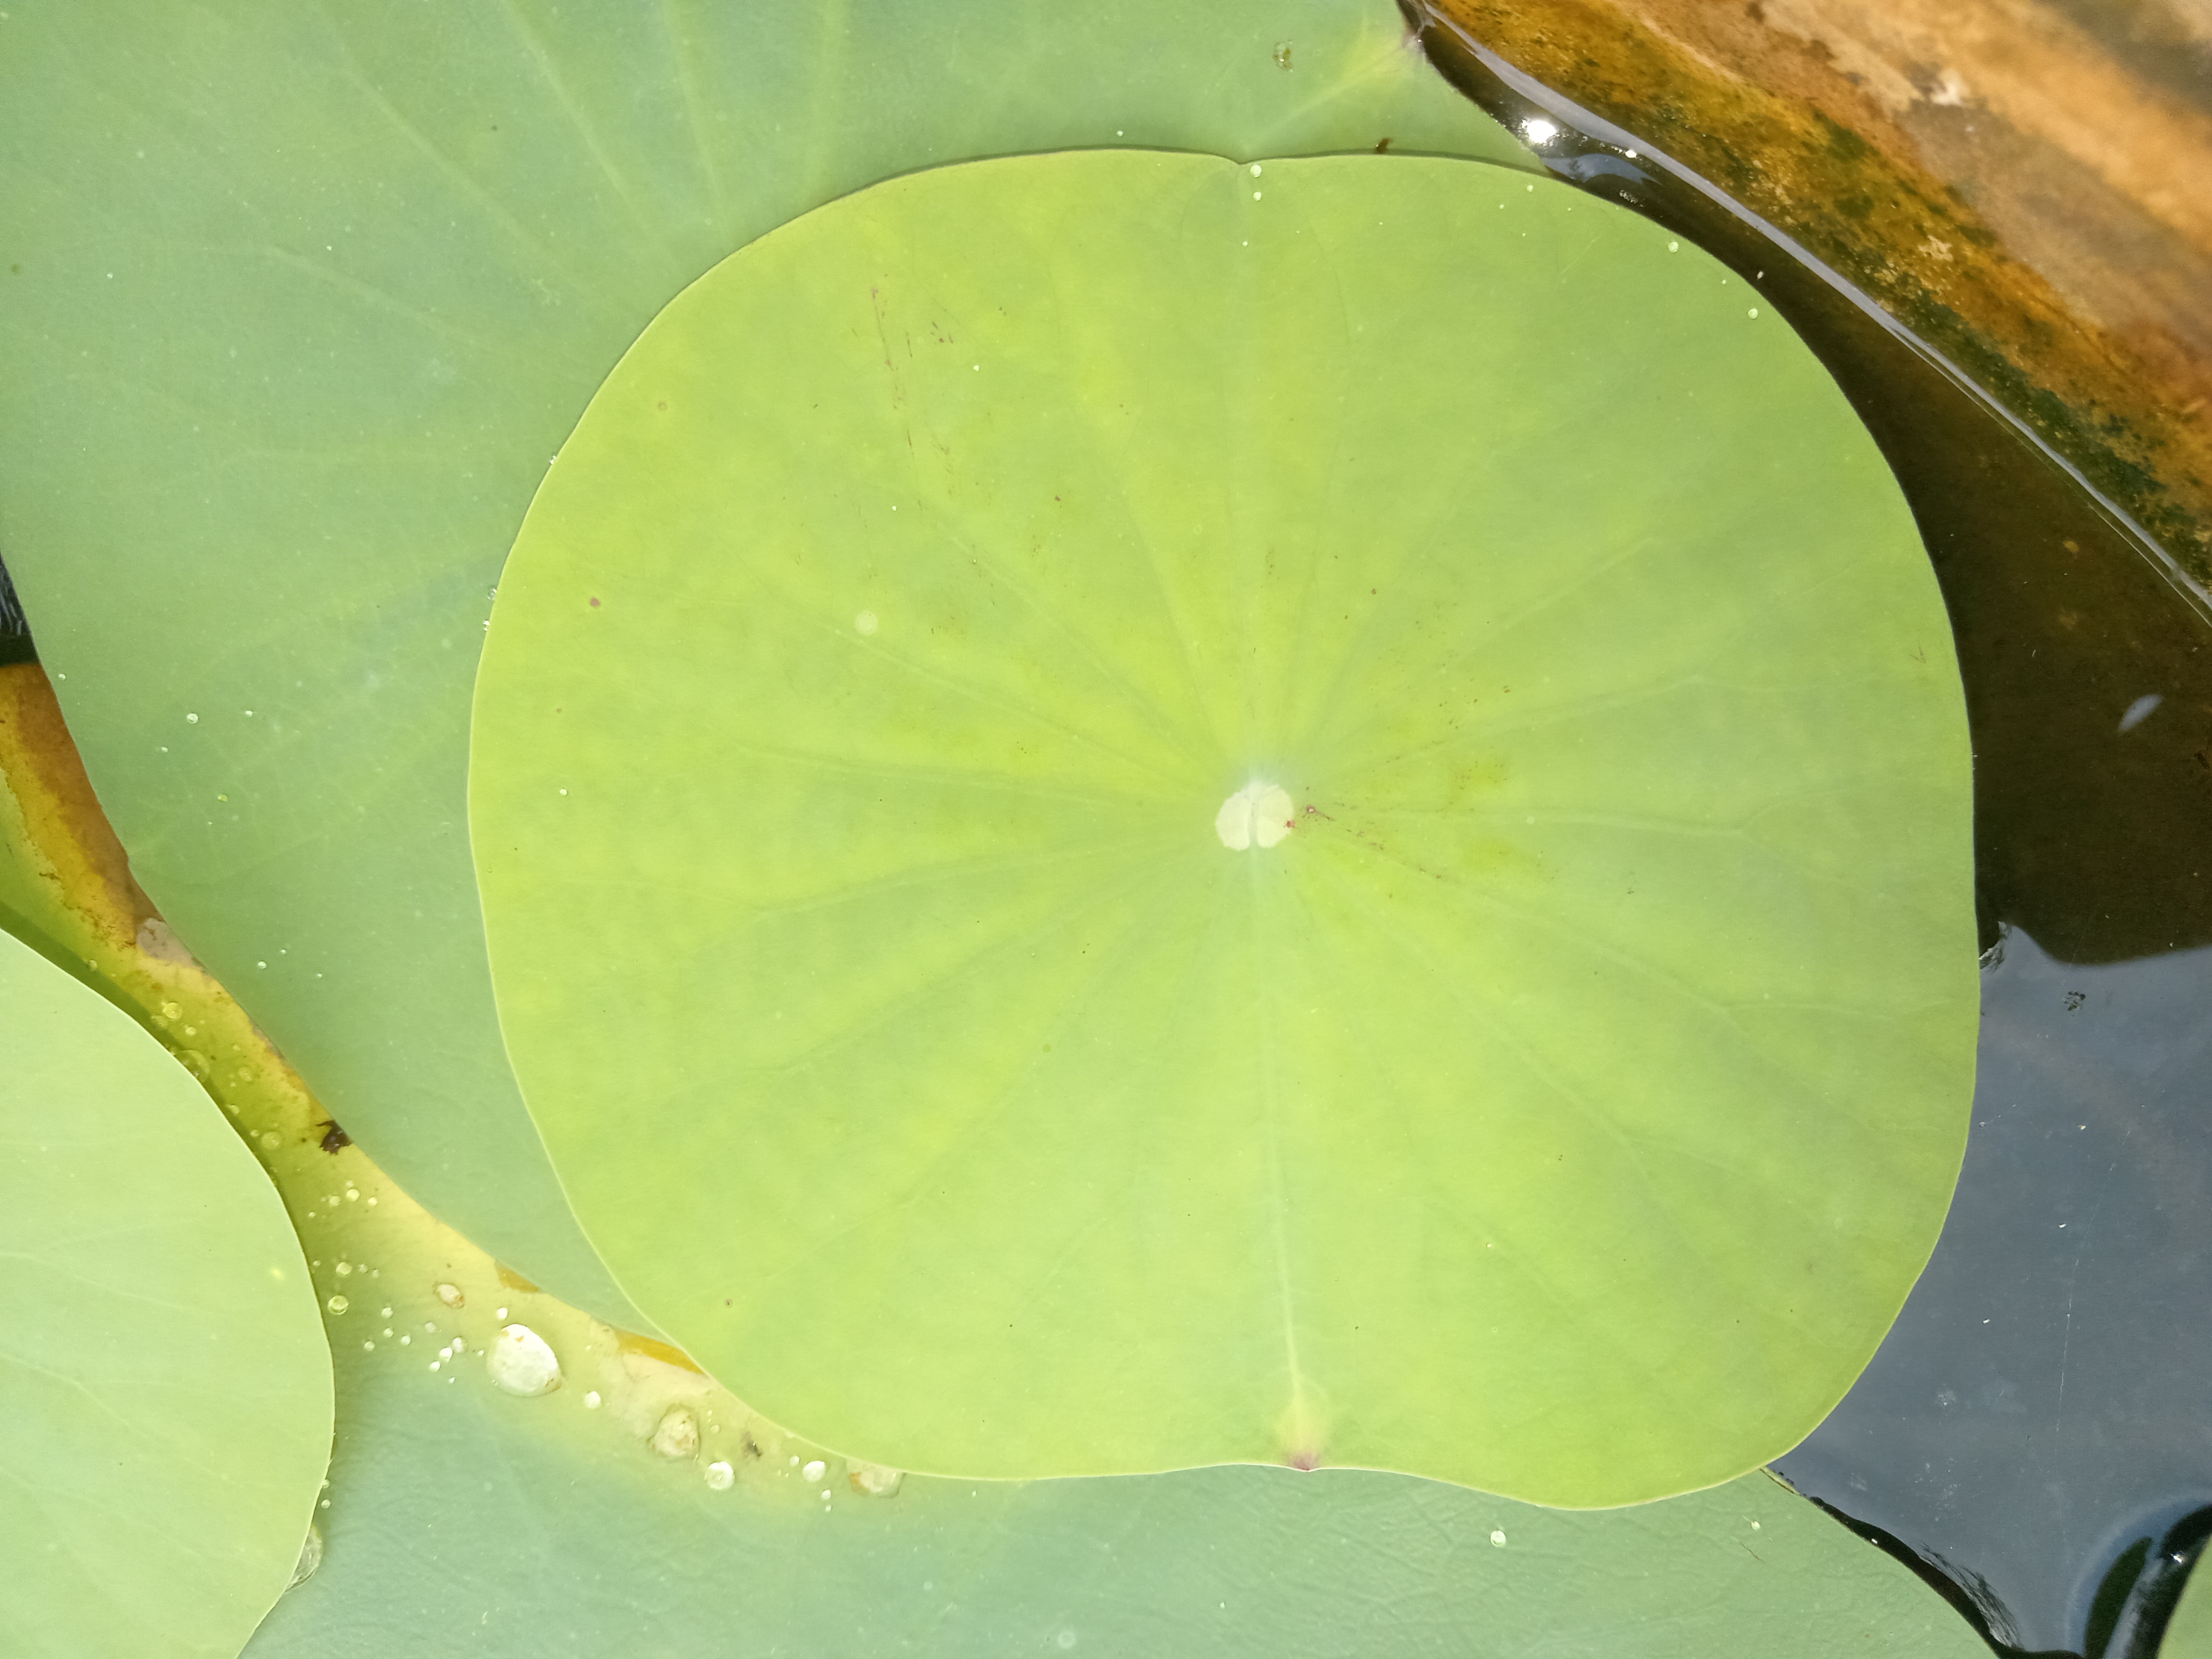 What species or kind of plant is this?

lotus
